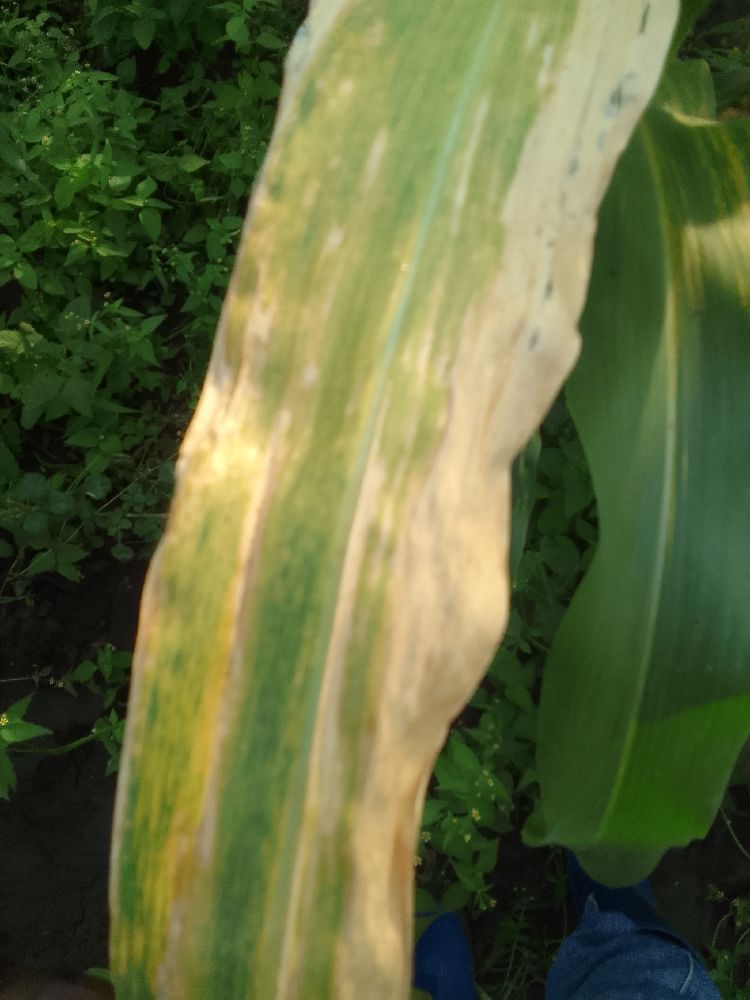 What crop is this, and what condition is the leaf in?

maize, maize lethal necrosis
